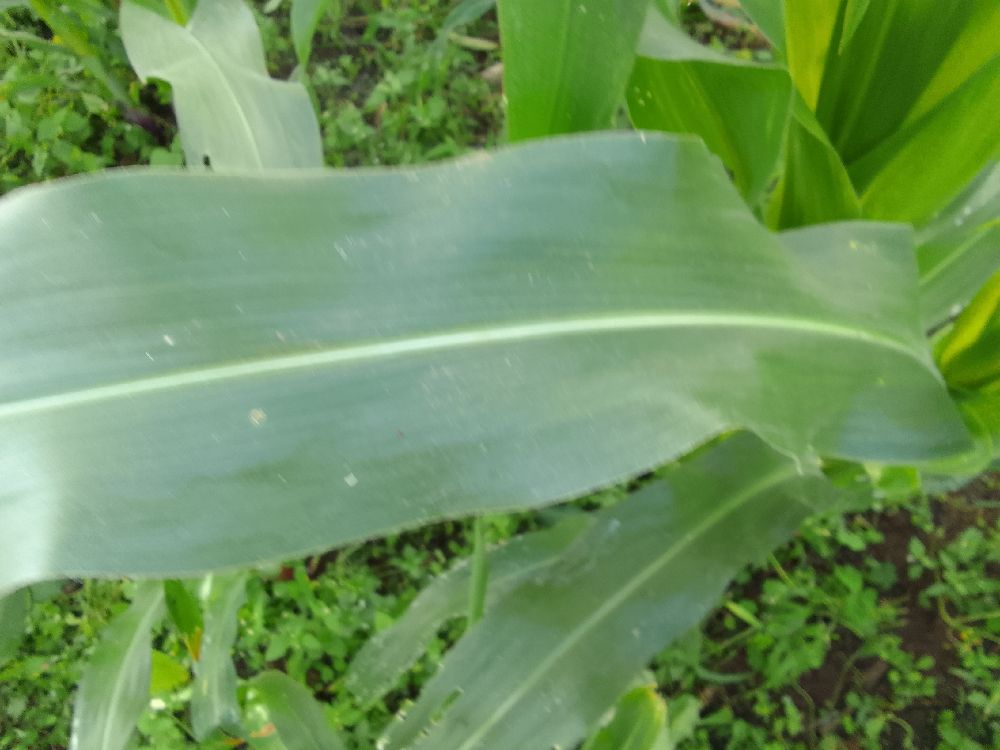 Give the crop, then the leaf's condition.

maize, healthy
